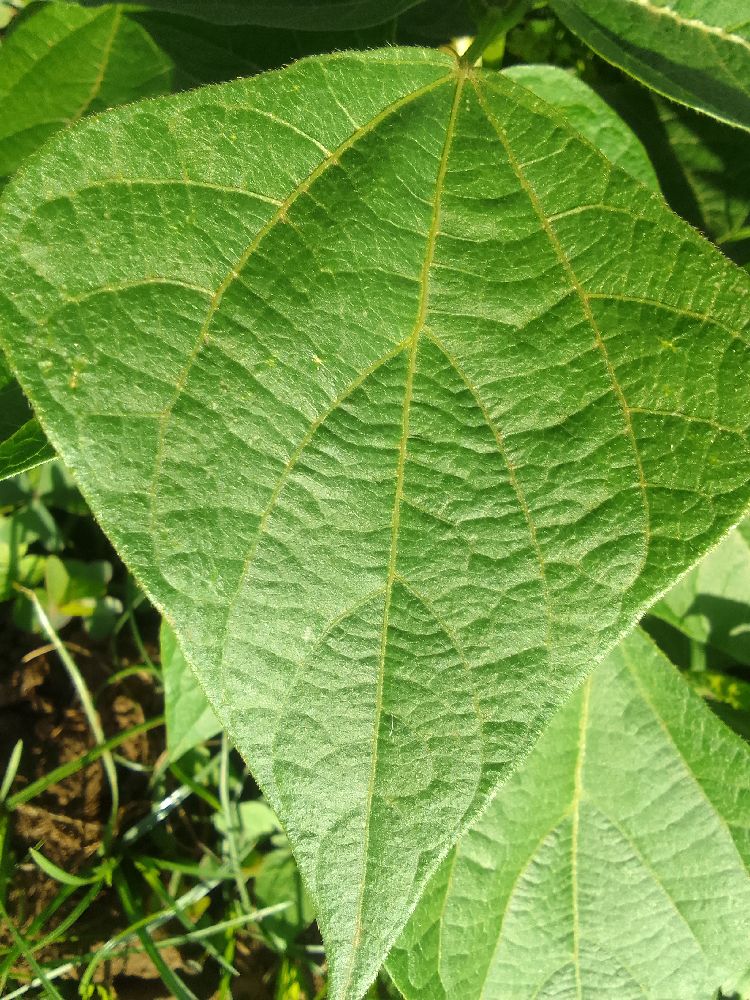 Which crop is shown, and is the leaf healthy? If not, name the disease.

common bean, healthy
